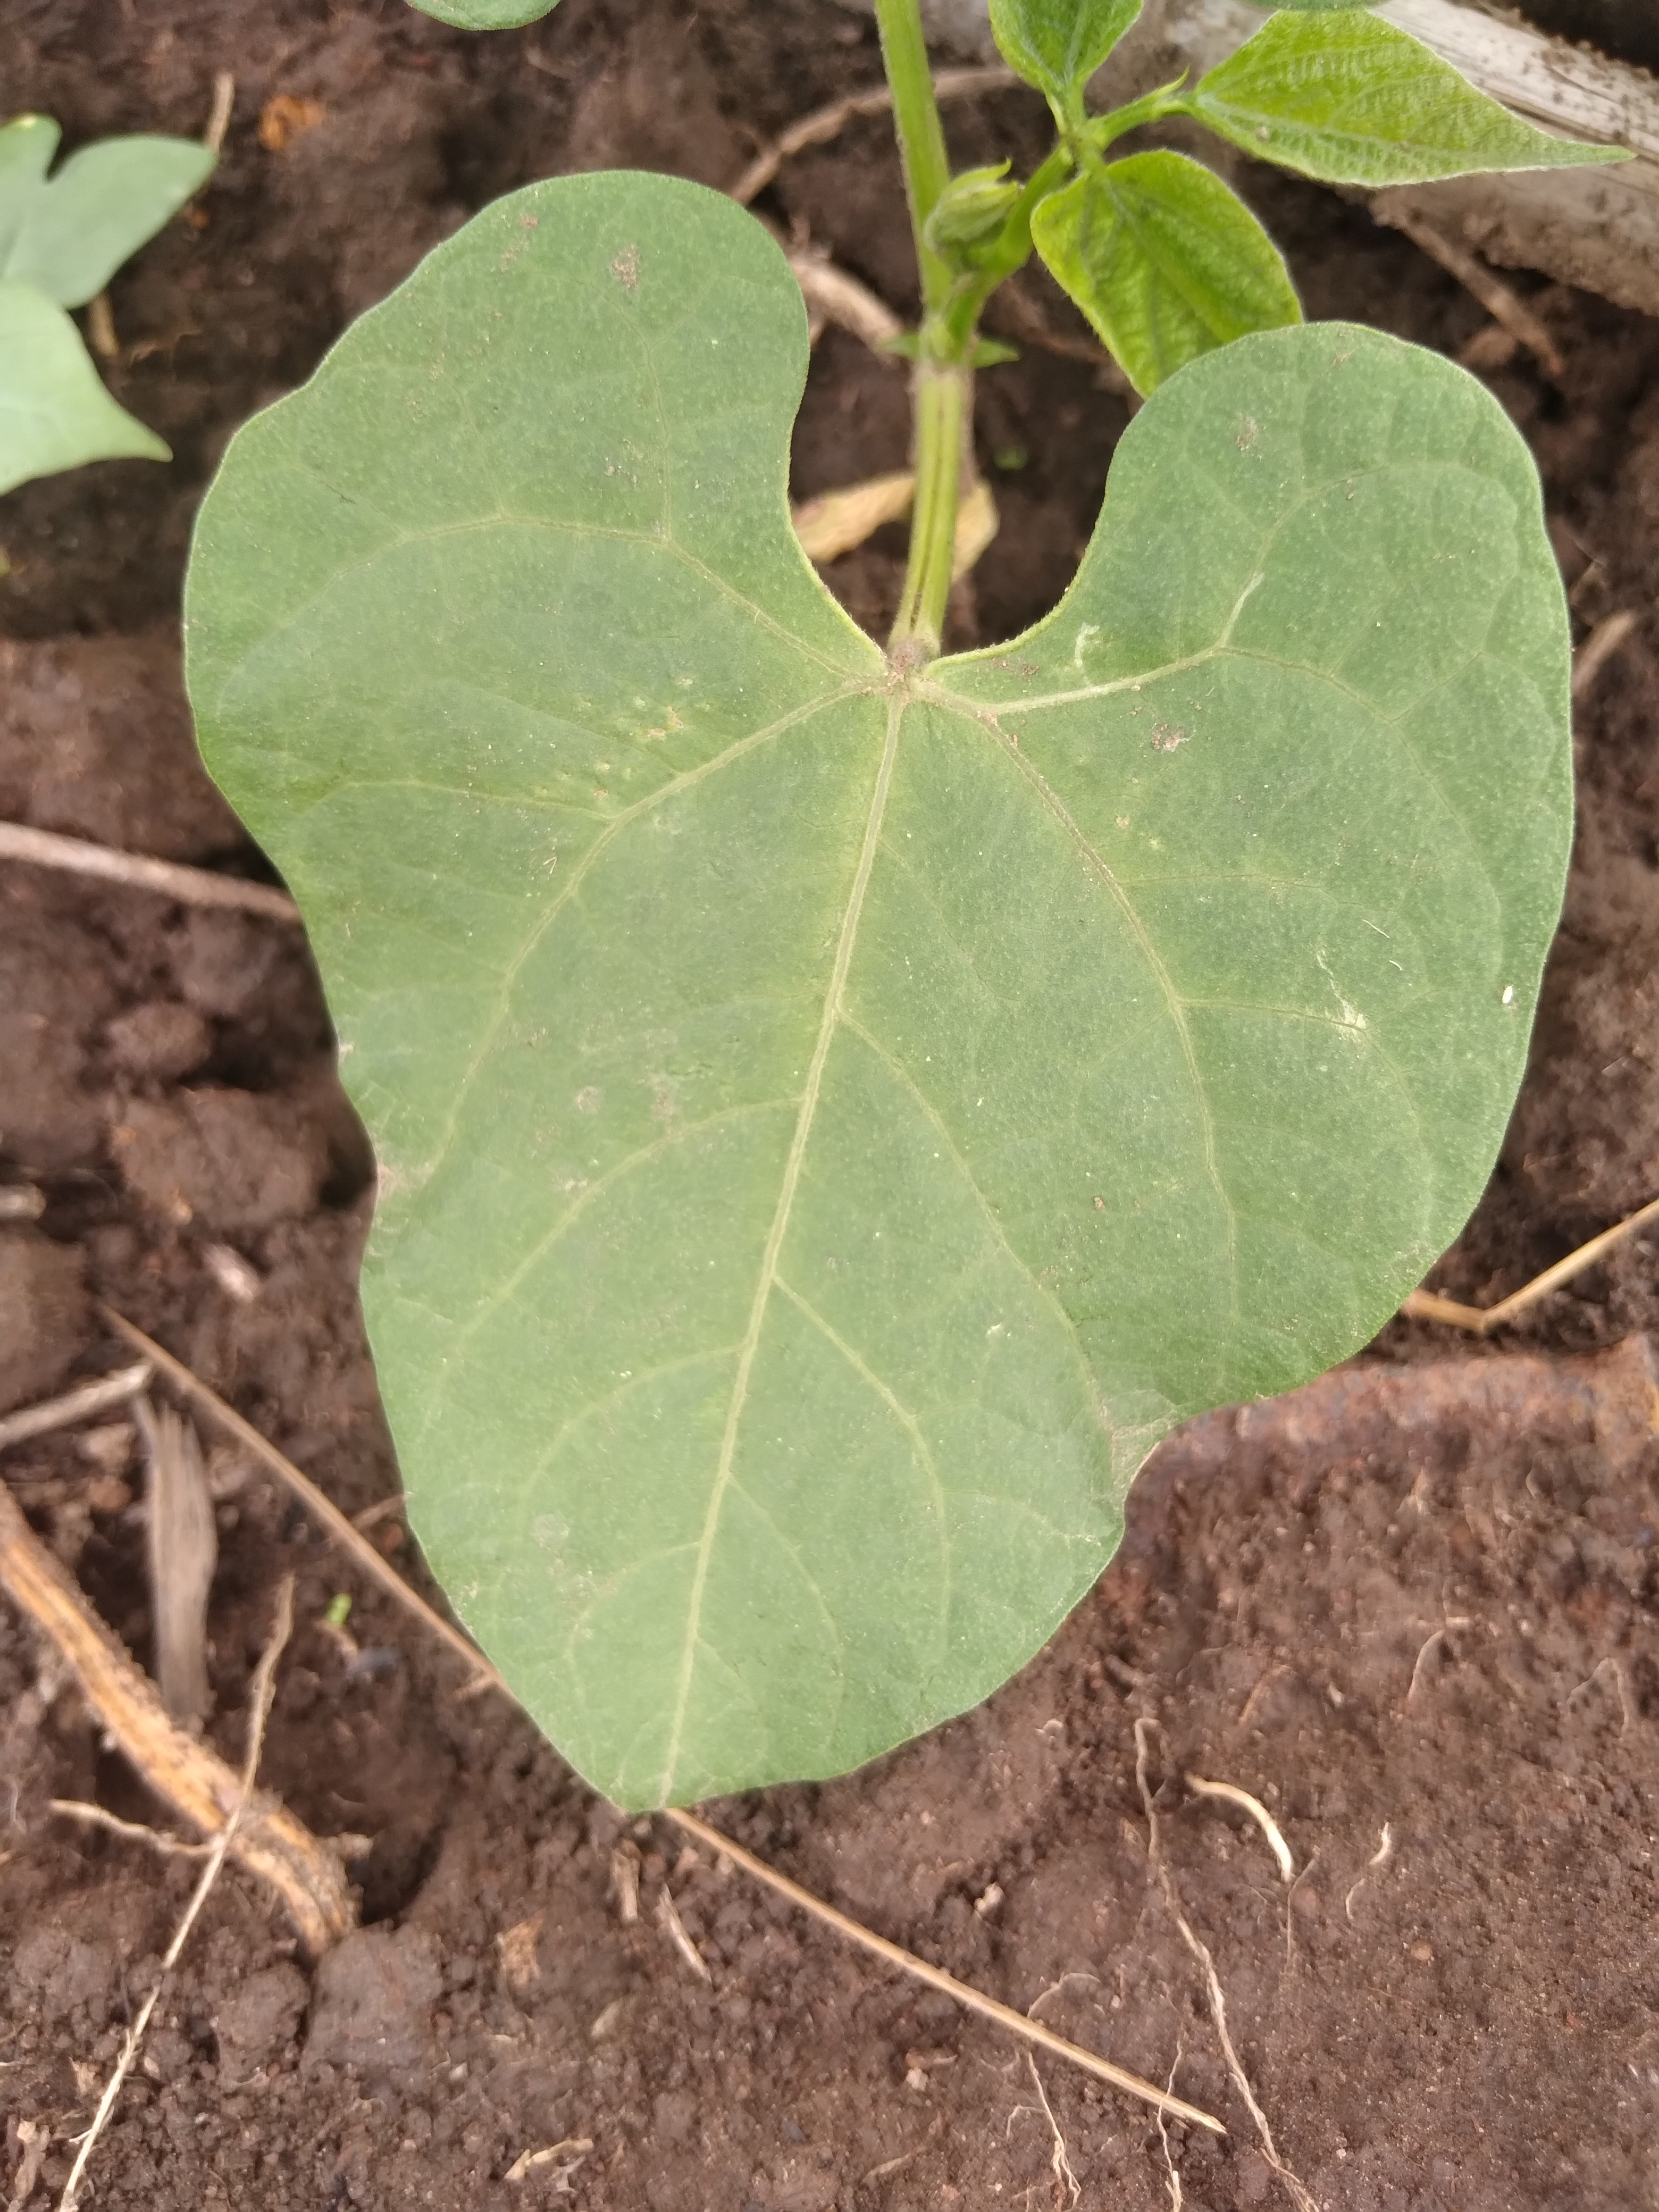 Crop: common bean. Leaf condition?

healthy
